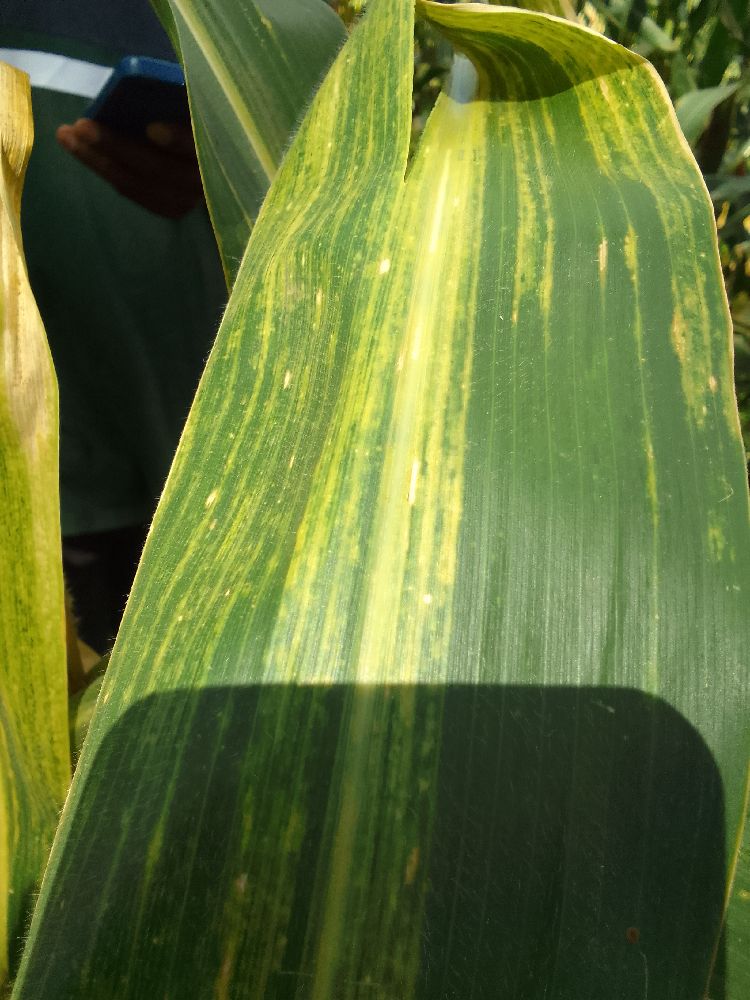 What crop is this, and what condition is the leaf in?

maize, maize lethal necrosis
